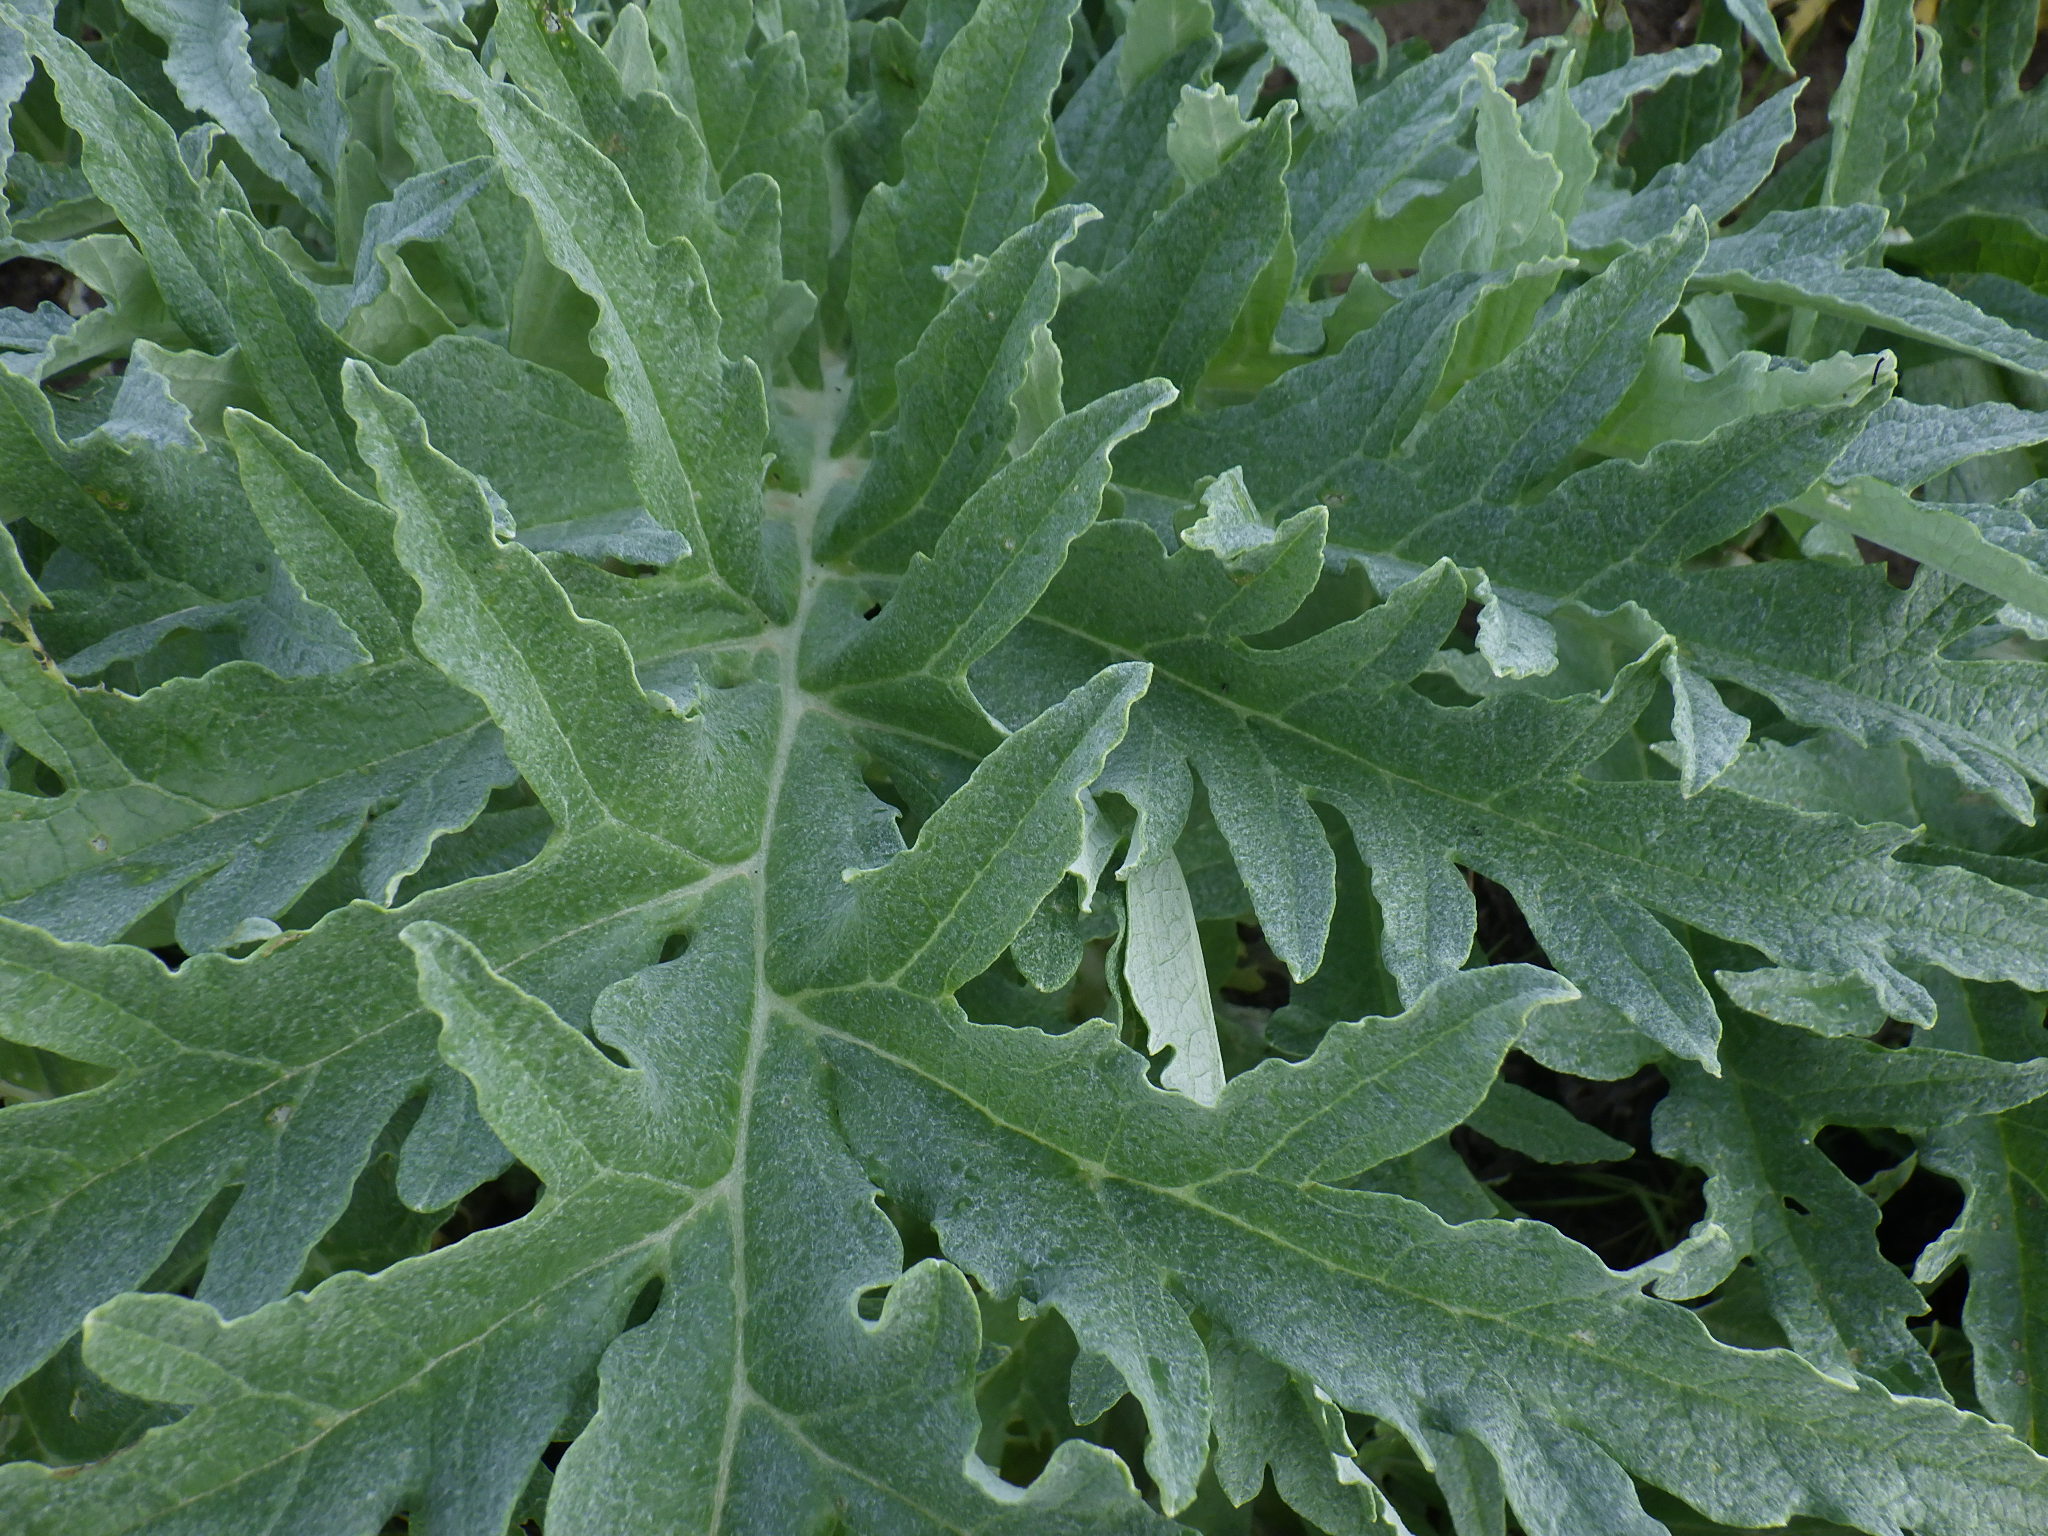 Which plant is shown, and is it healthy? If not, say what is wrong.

artichoke, healthy
